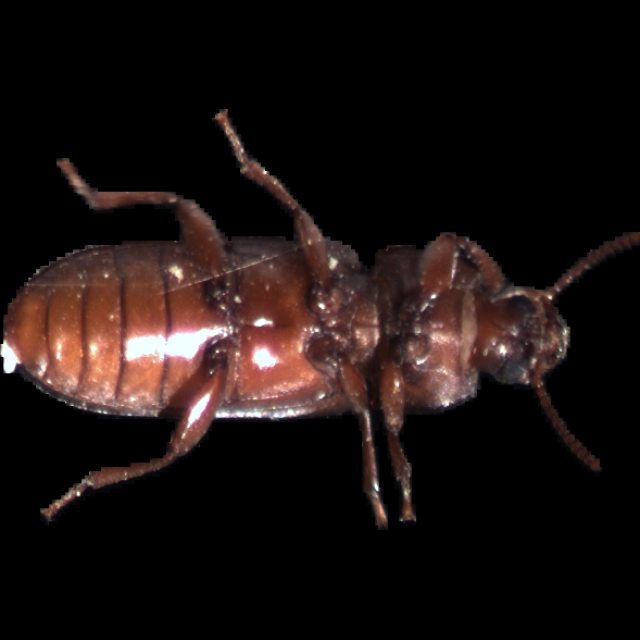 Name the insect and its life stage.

mealworm beetle
